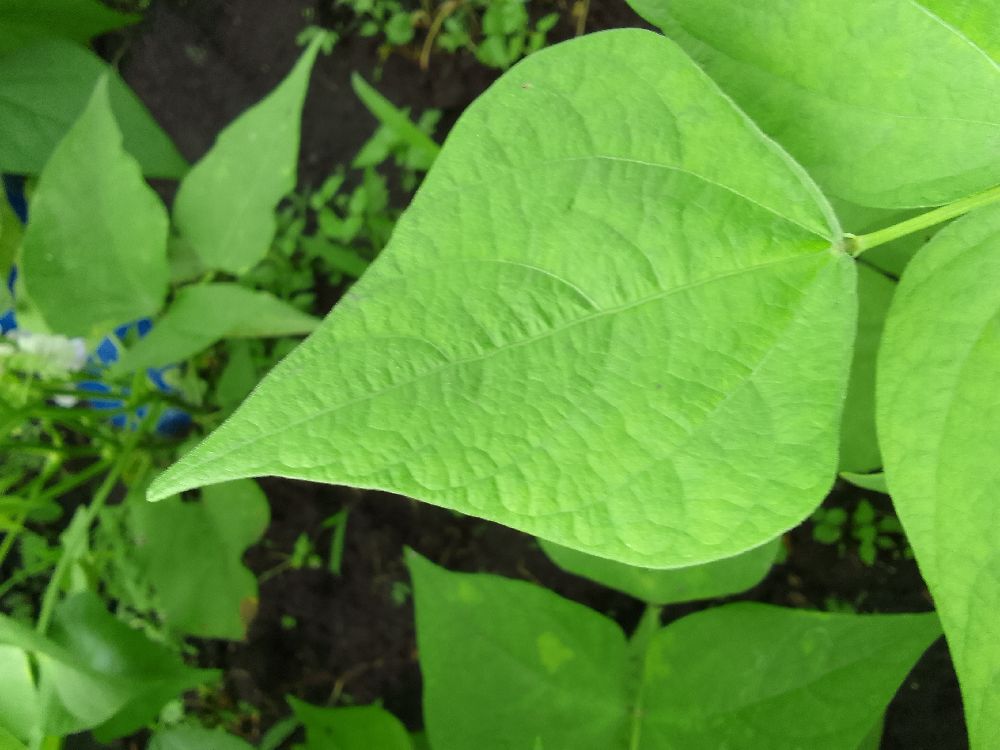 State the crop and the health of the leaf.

common bean, healthy
